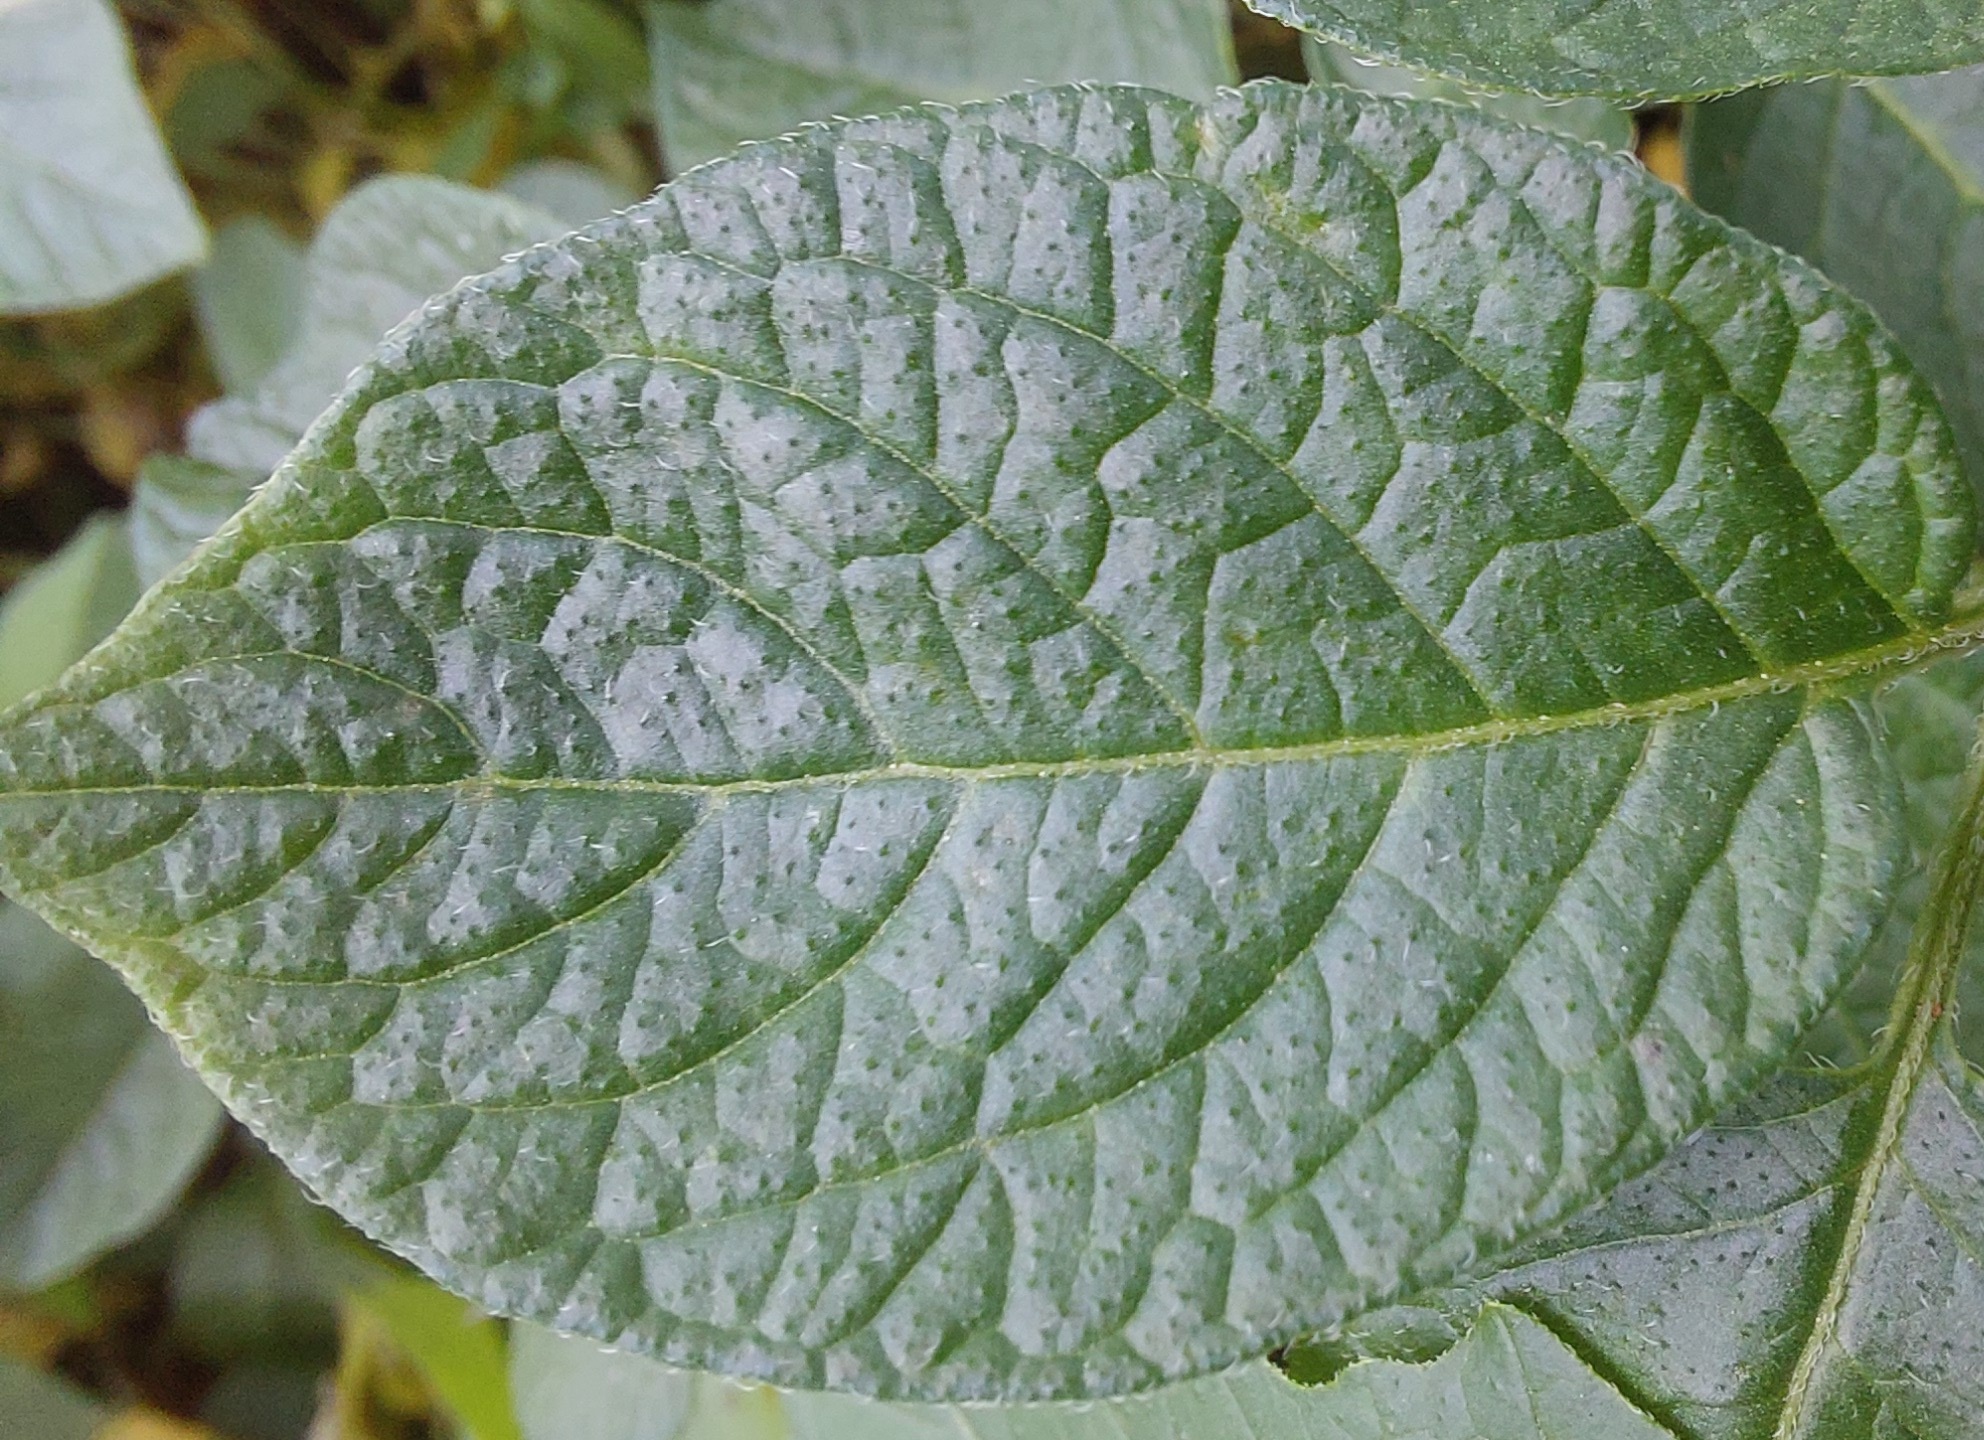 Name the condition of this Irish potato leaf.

healthy
